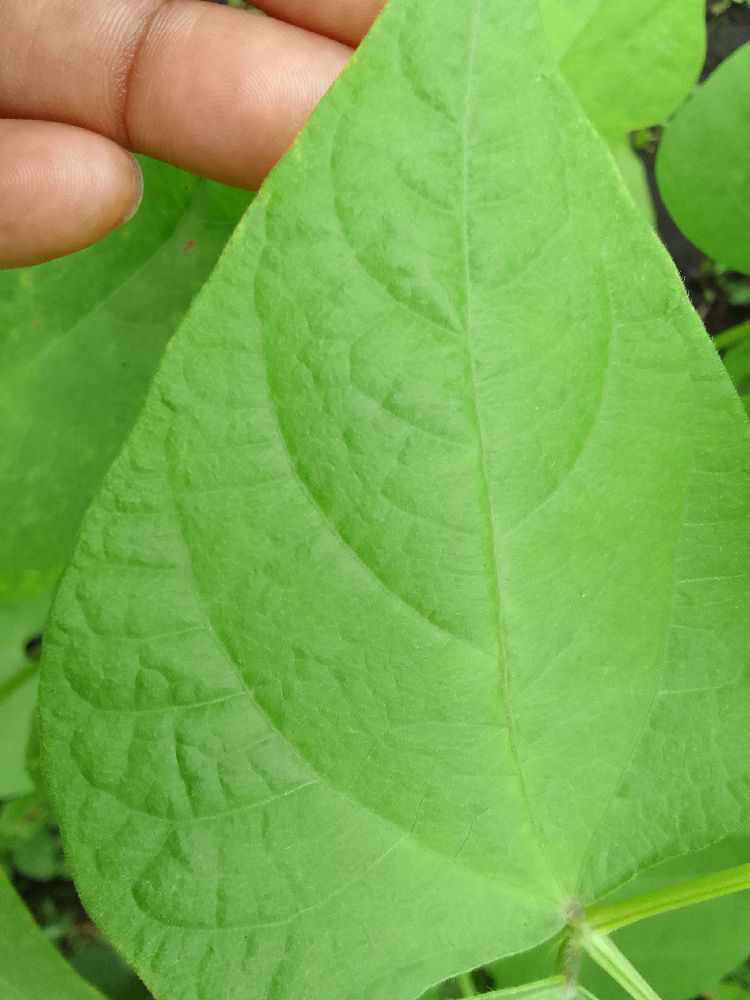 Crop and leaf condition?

common bean, healthy
